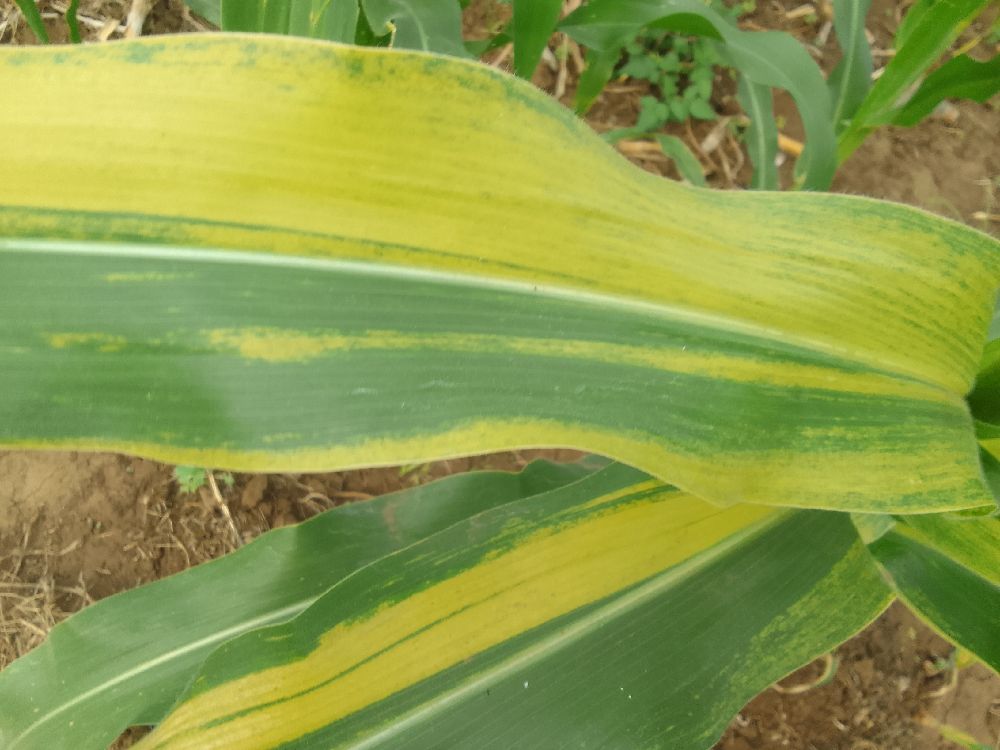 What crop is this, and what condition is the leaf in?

maize, maize lethal necrosis
